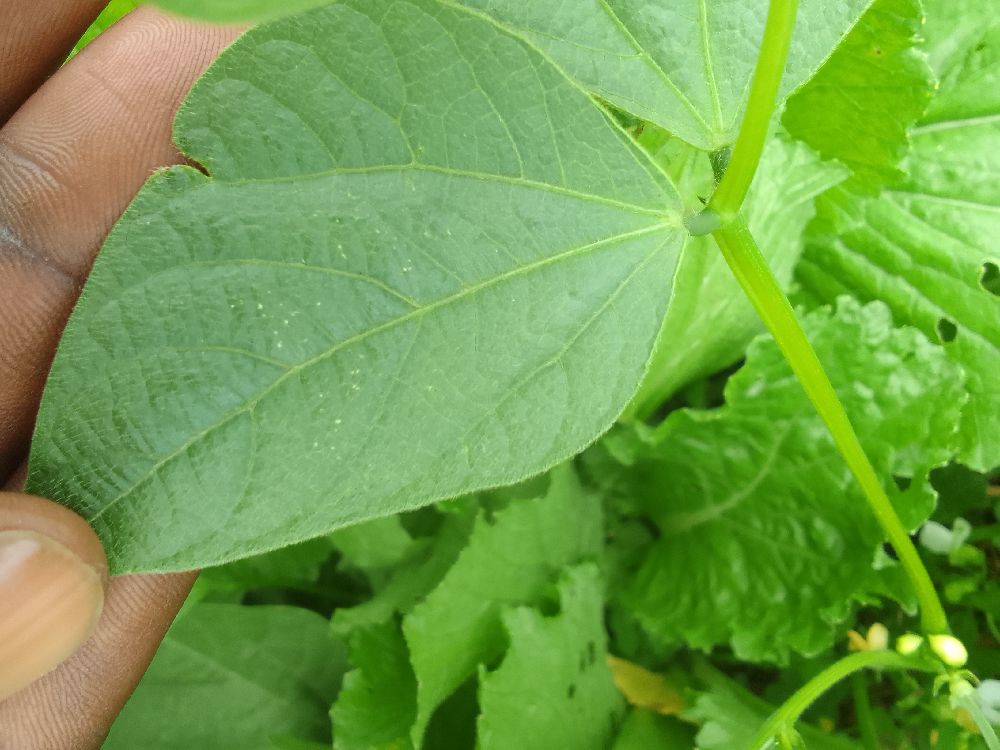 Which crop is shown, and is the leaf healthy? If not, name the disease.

common bean, healthy
